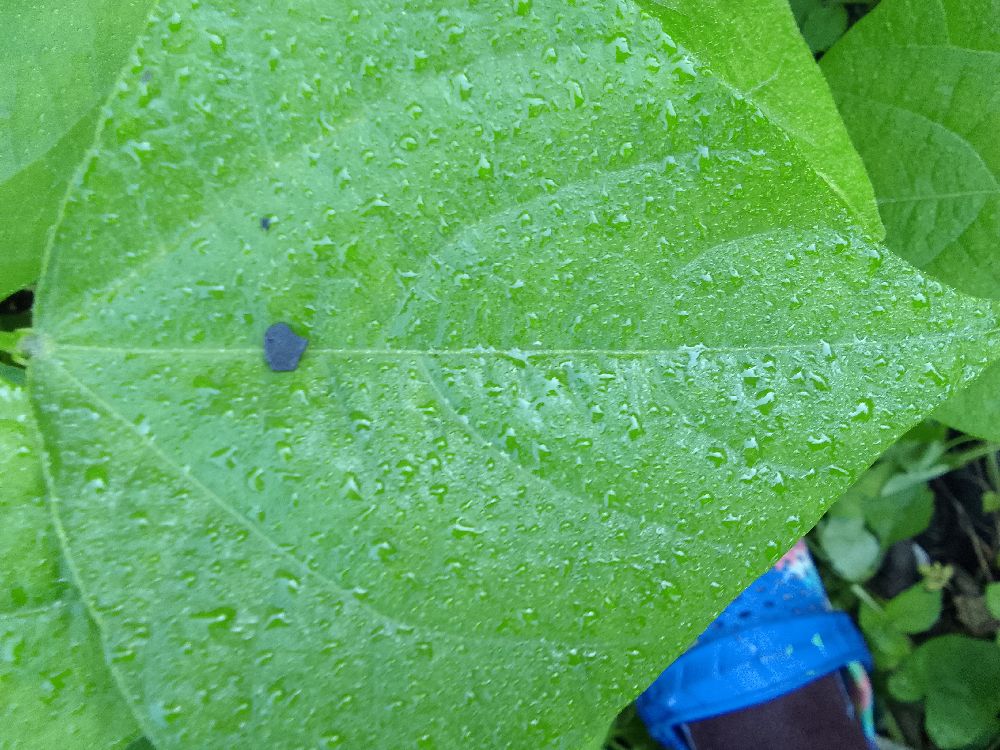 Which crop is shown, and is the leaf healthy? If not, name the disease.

common bean, healthy
